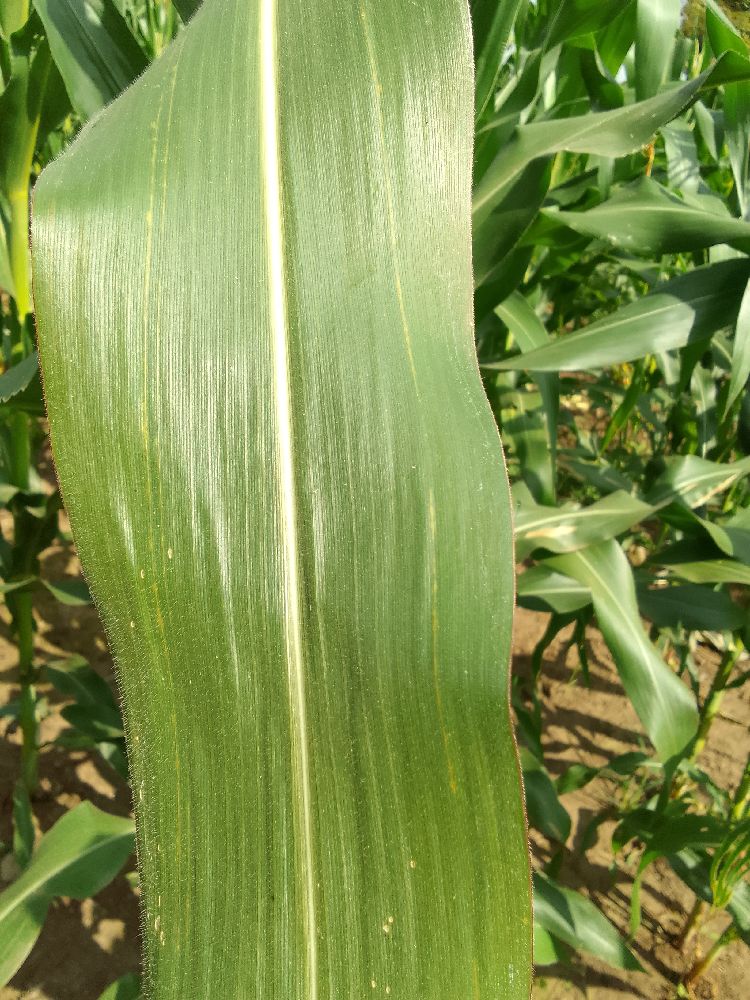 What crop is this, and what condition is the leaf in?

maize, healthy
